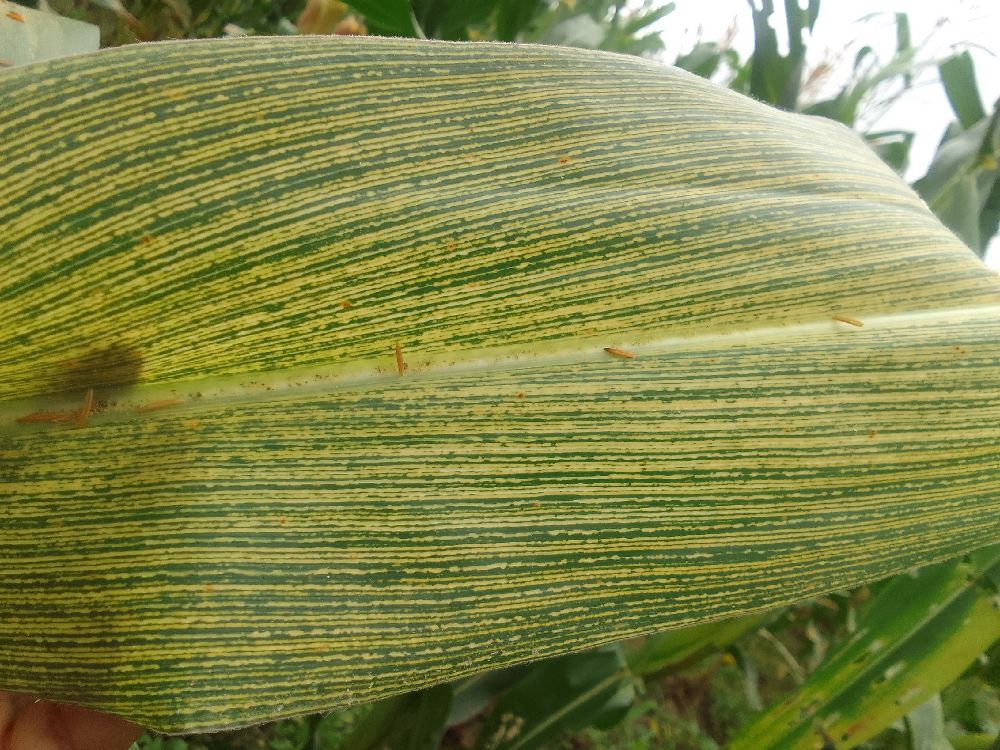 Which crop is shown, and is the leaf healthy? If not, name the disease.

maize, maize streak virus
